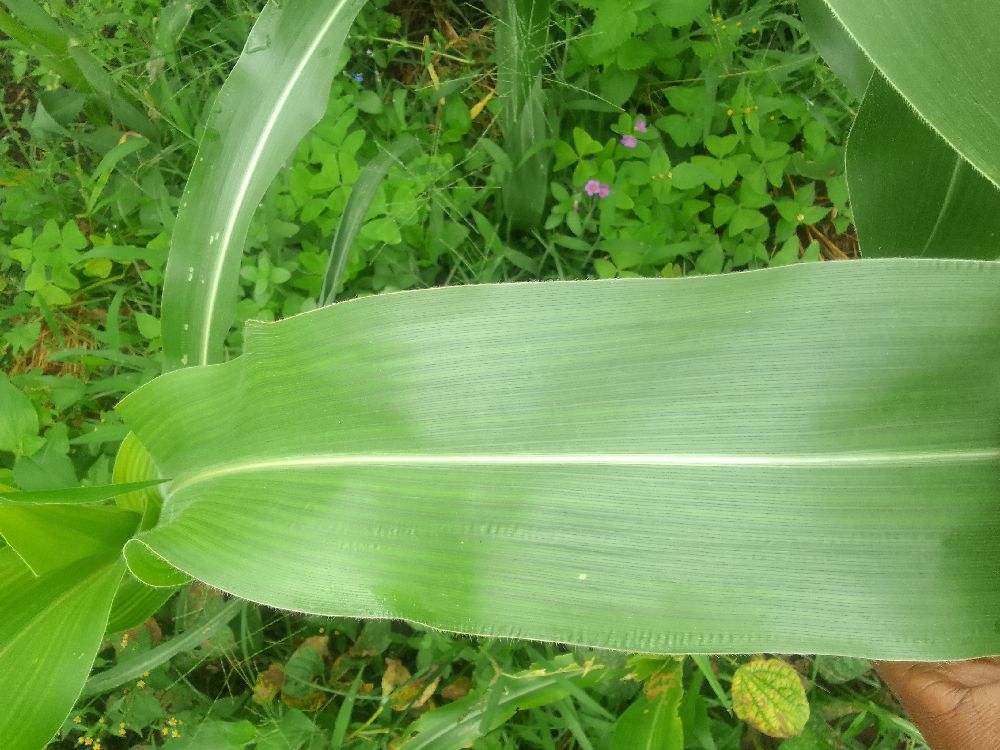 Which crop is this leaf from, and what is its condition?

maize, healthy
